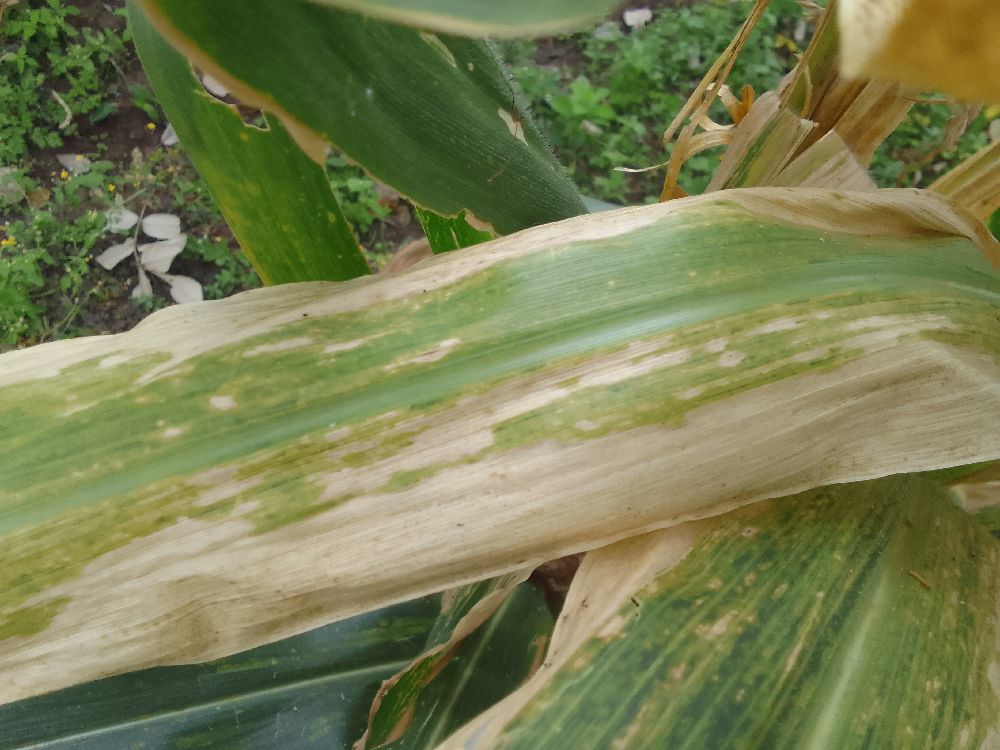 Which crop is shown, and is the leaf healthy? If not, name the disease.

maize, maize lethal necrosis
